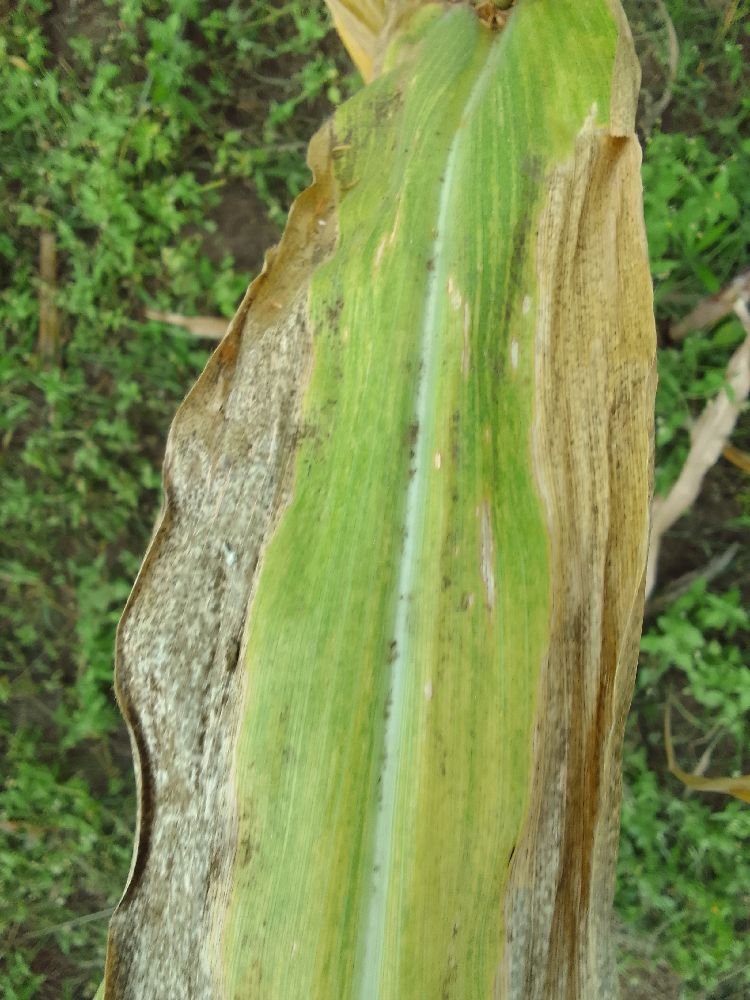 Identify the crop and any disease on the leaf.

maize, maize lethal necrosis
